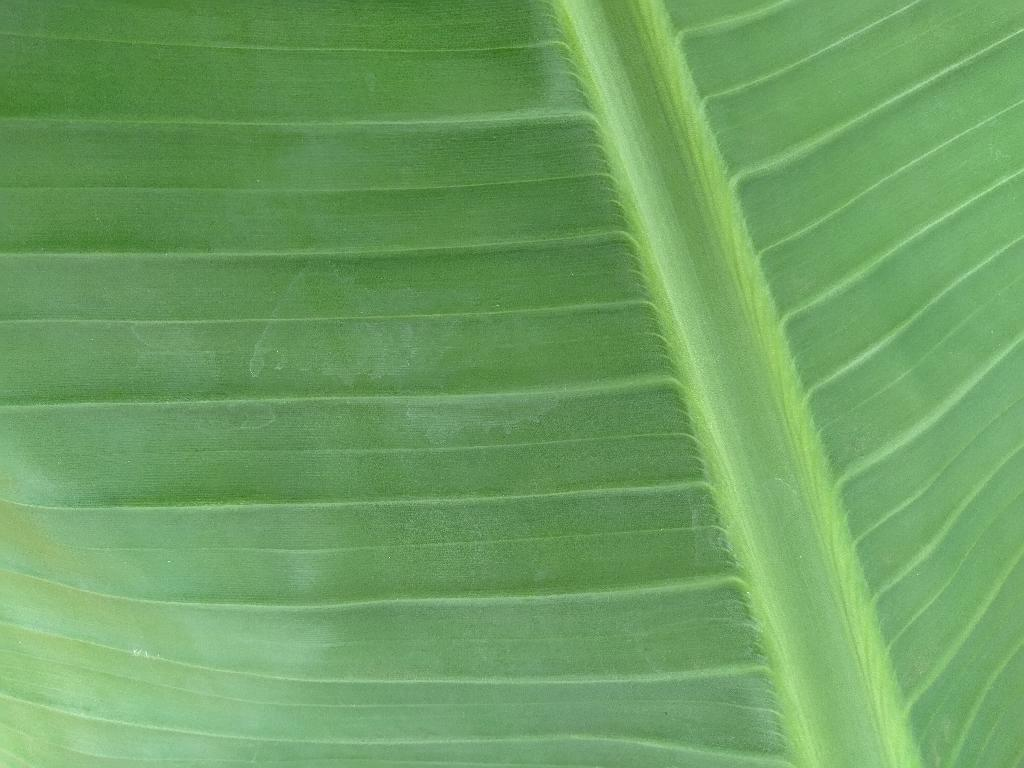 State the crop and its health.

banana, healthy
